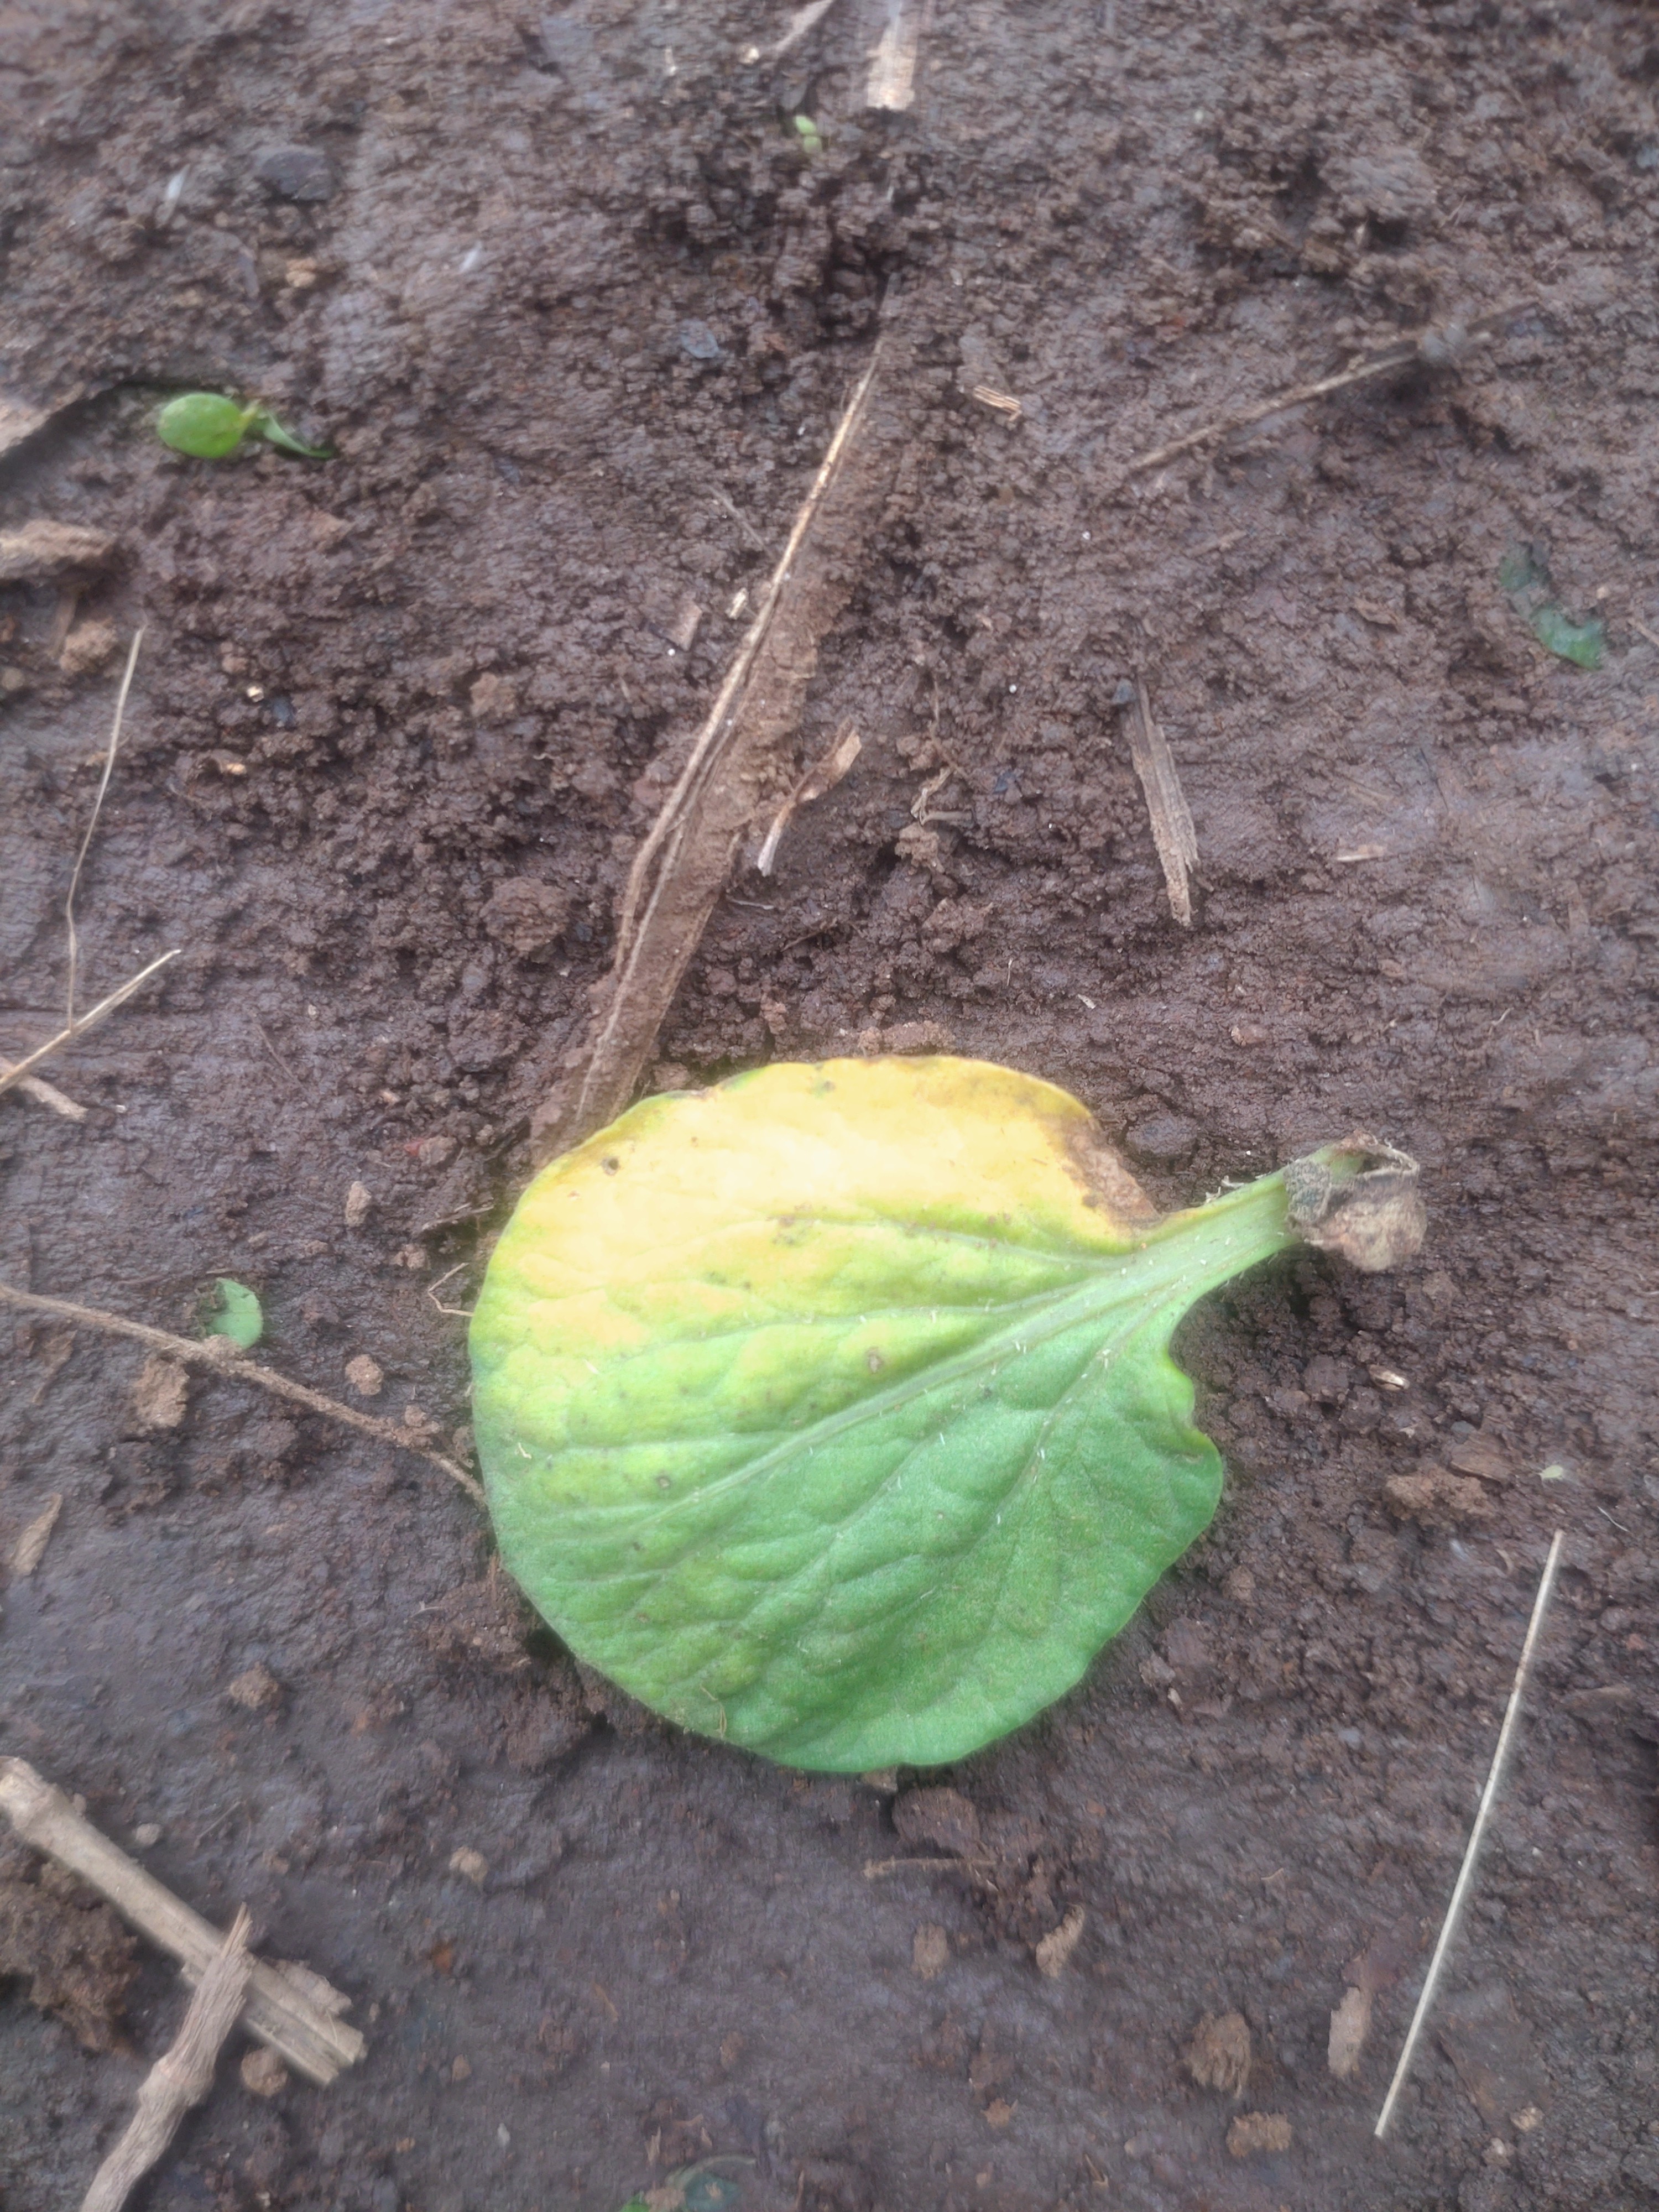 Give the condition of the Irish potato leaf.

late blight
